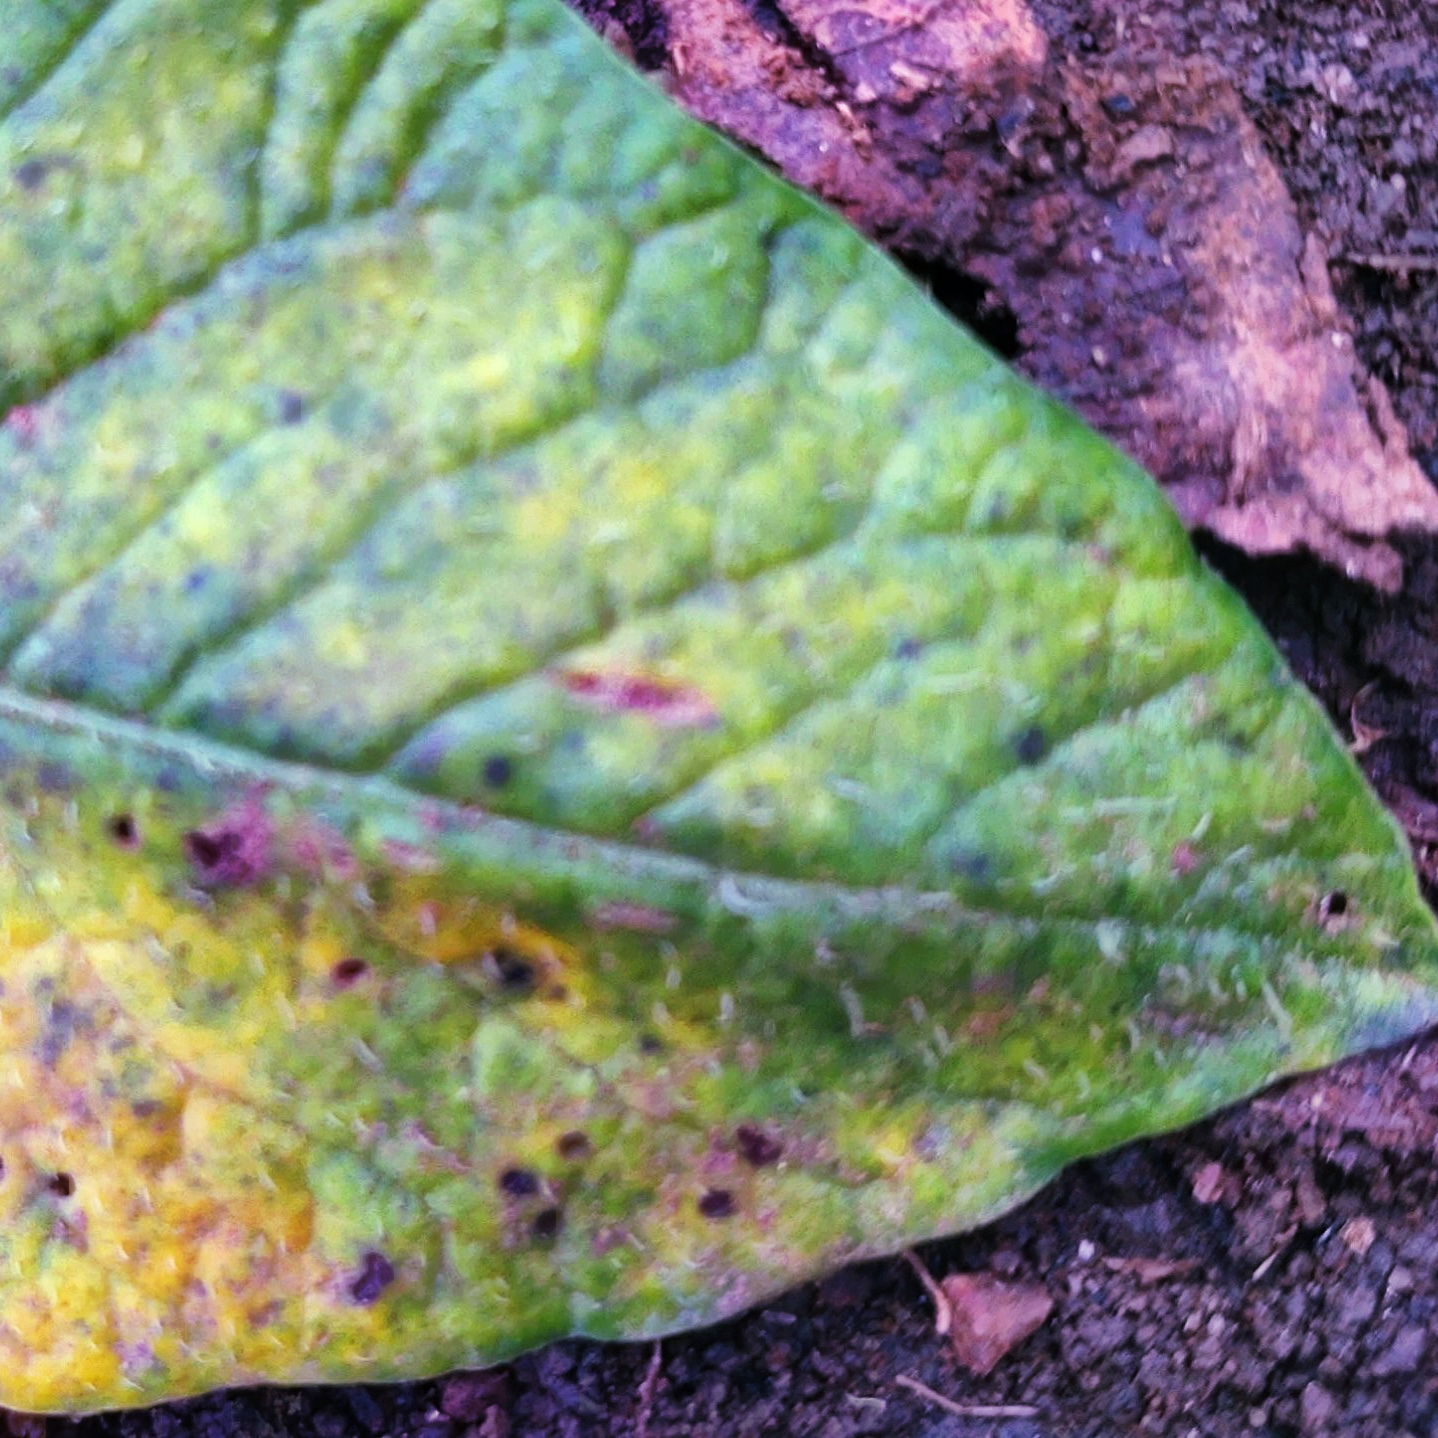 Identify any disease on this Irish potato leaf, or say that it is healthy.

late blight
